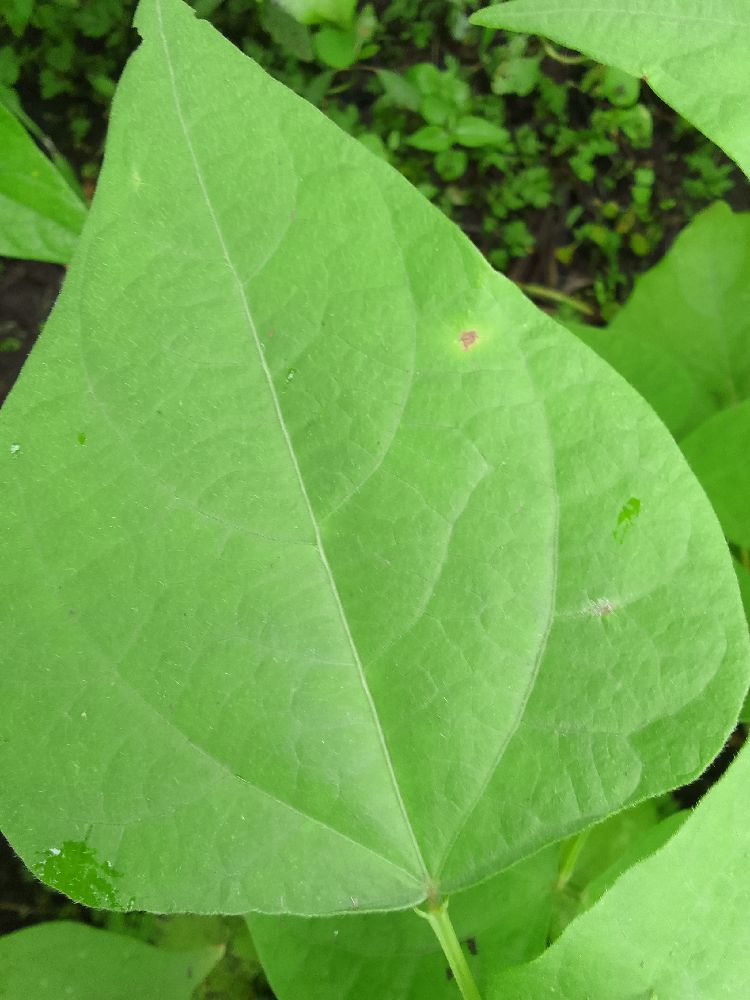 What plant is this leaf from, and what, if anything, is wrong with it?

maize, healthy
